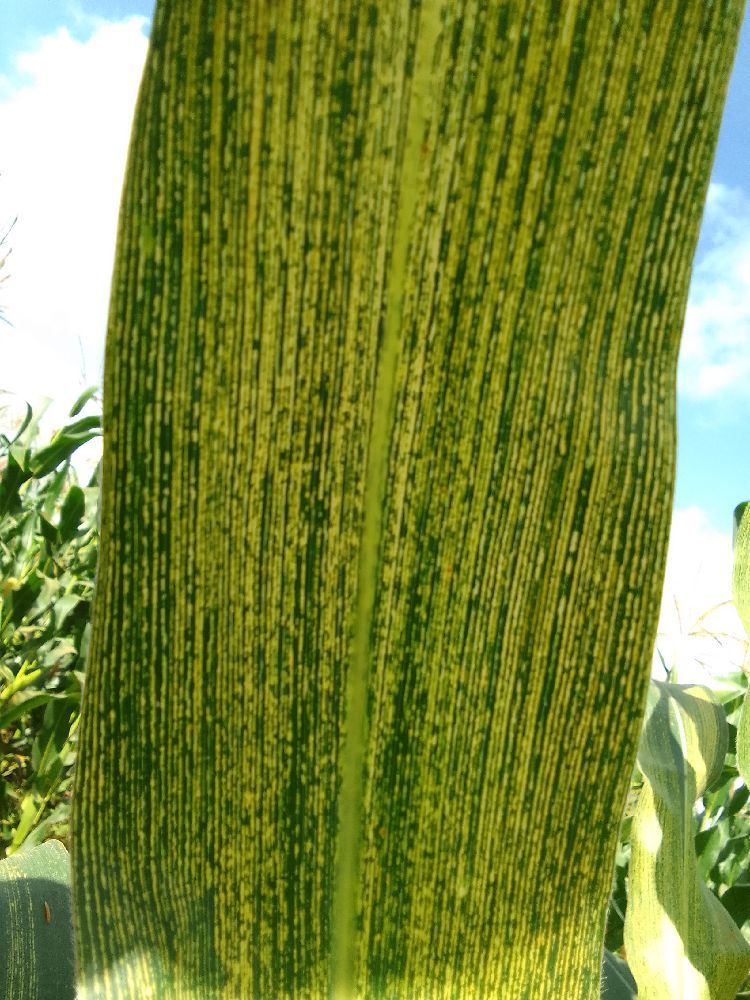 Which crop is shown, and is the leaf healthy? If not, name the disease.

maize, maize streak virus
